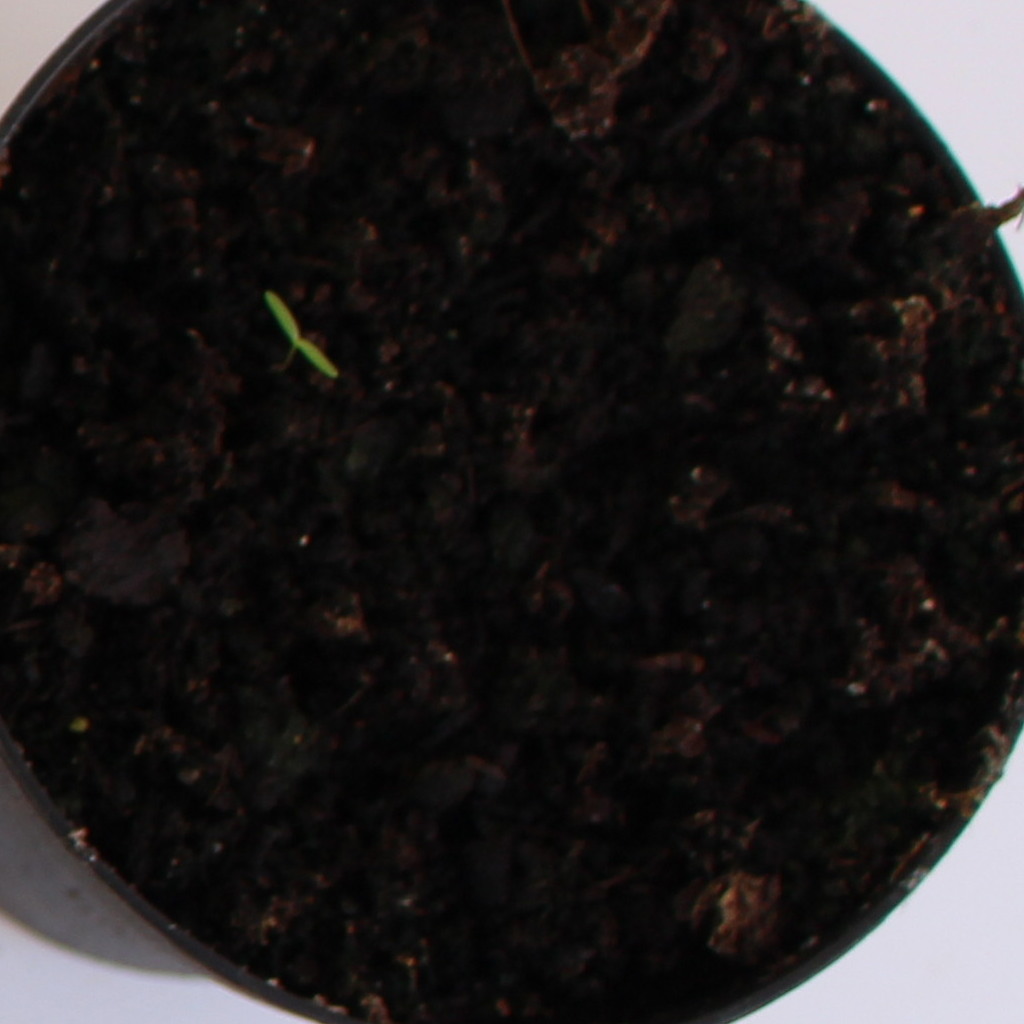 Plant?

Papaver rhoeas
